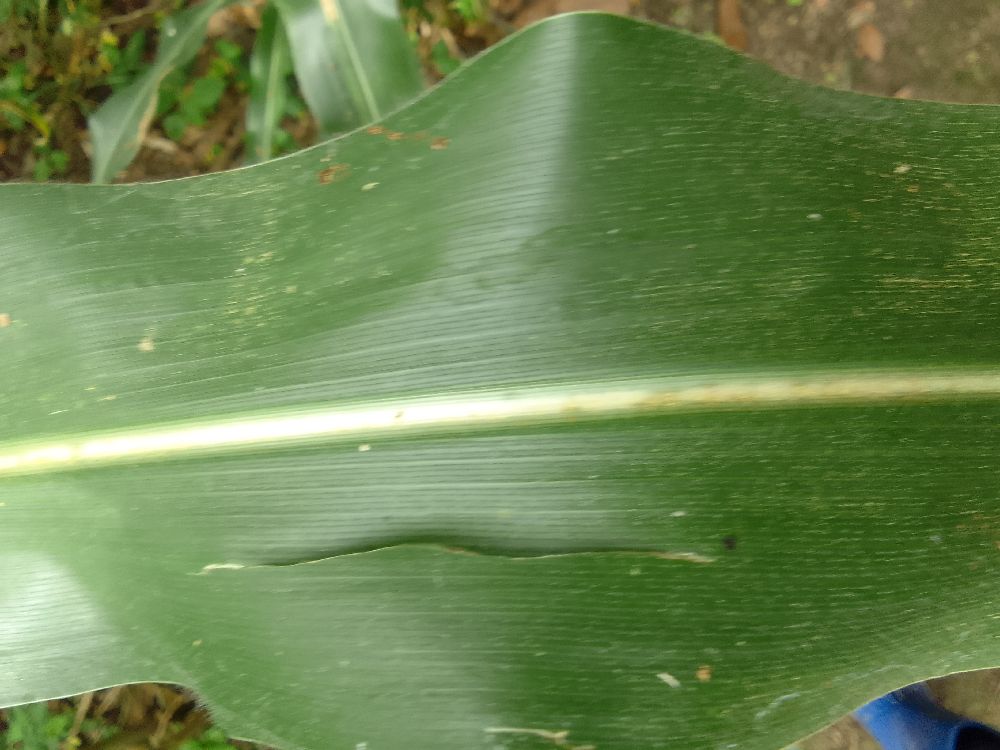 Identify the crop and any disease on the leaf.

maize, healthy
